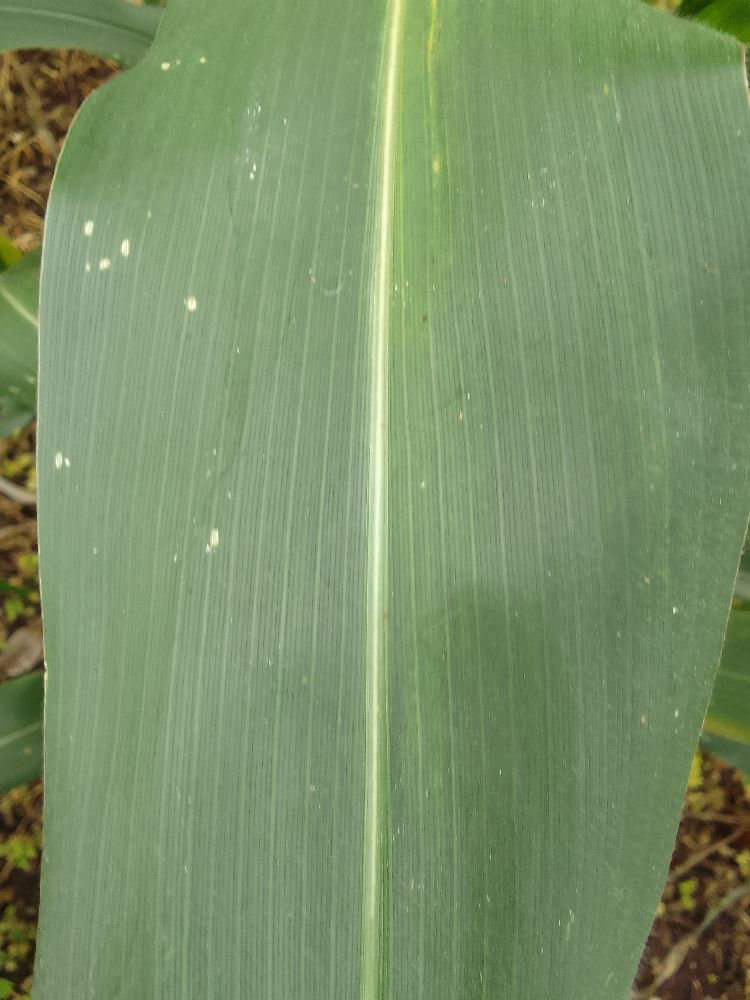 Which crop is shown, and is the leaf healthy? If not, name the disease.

maize, healthy
